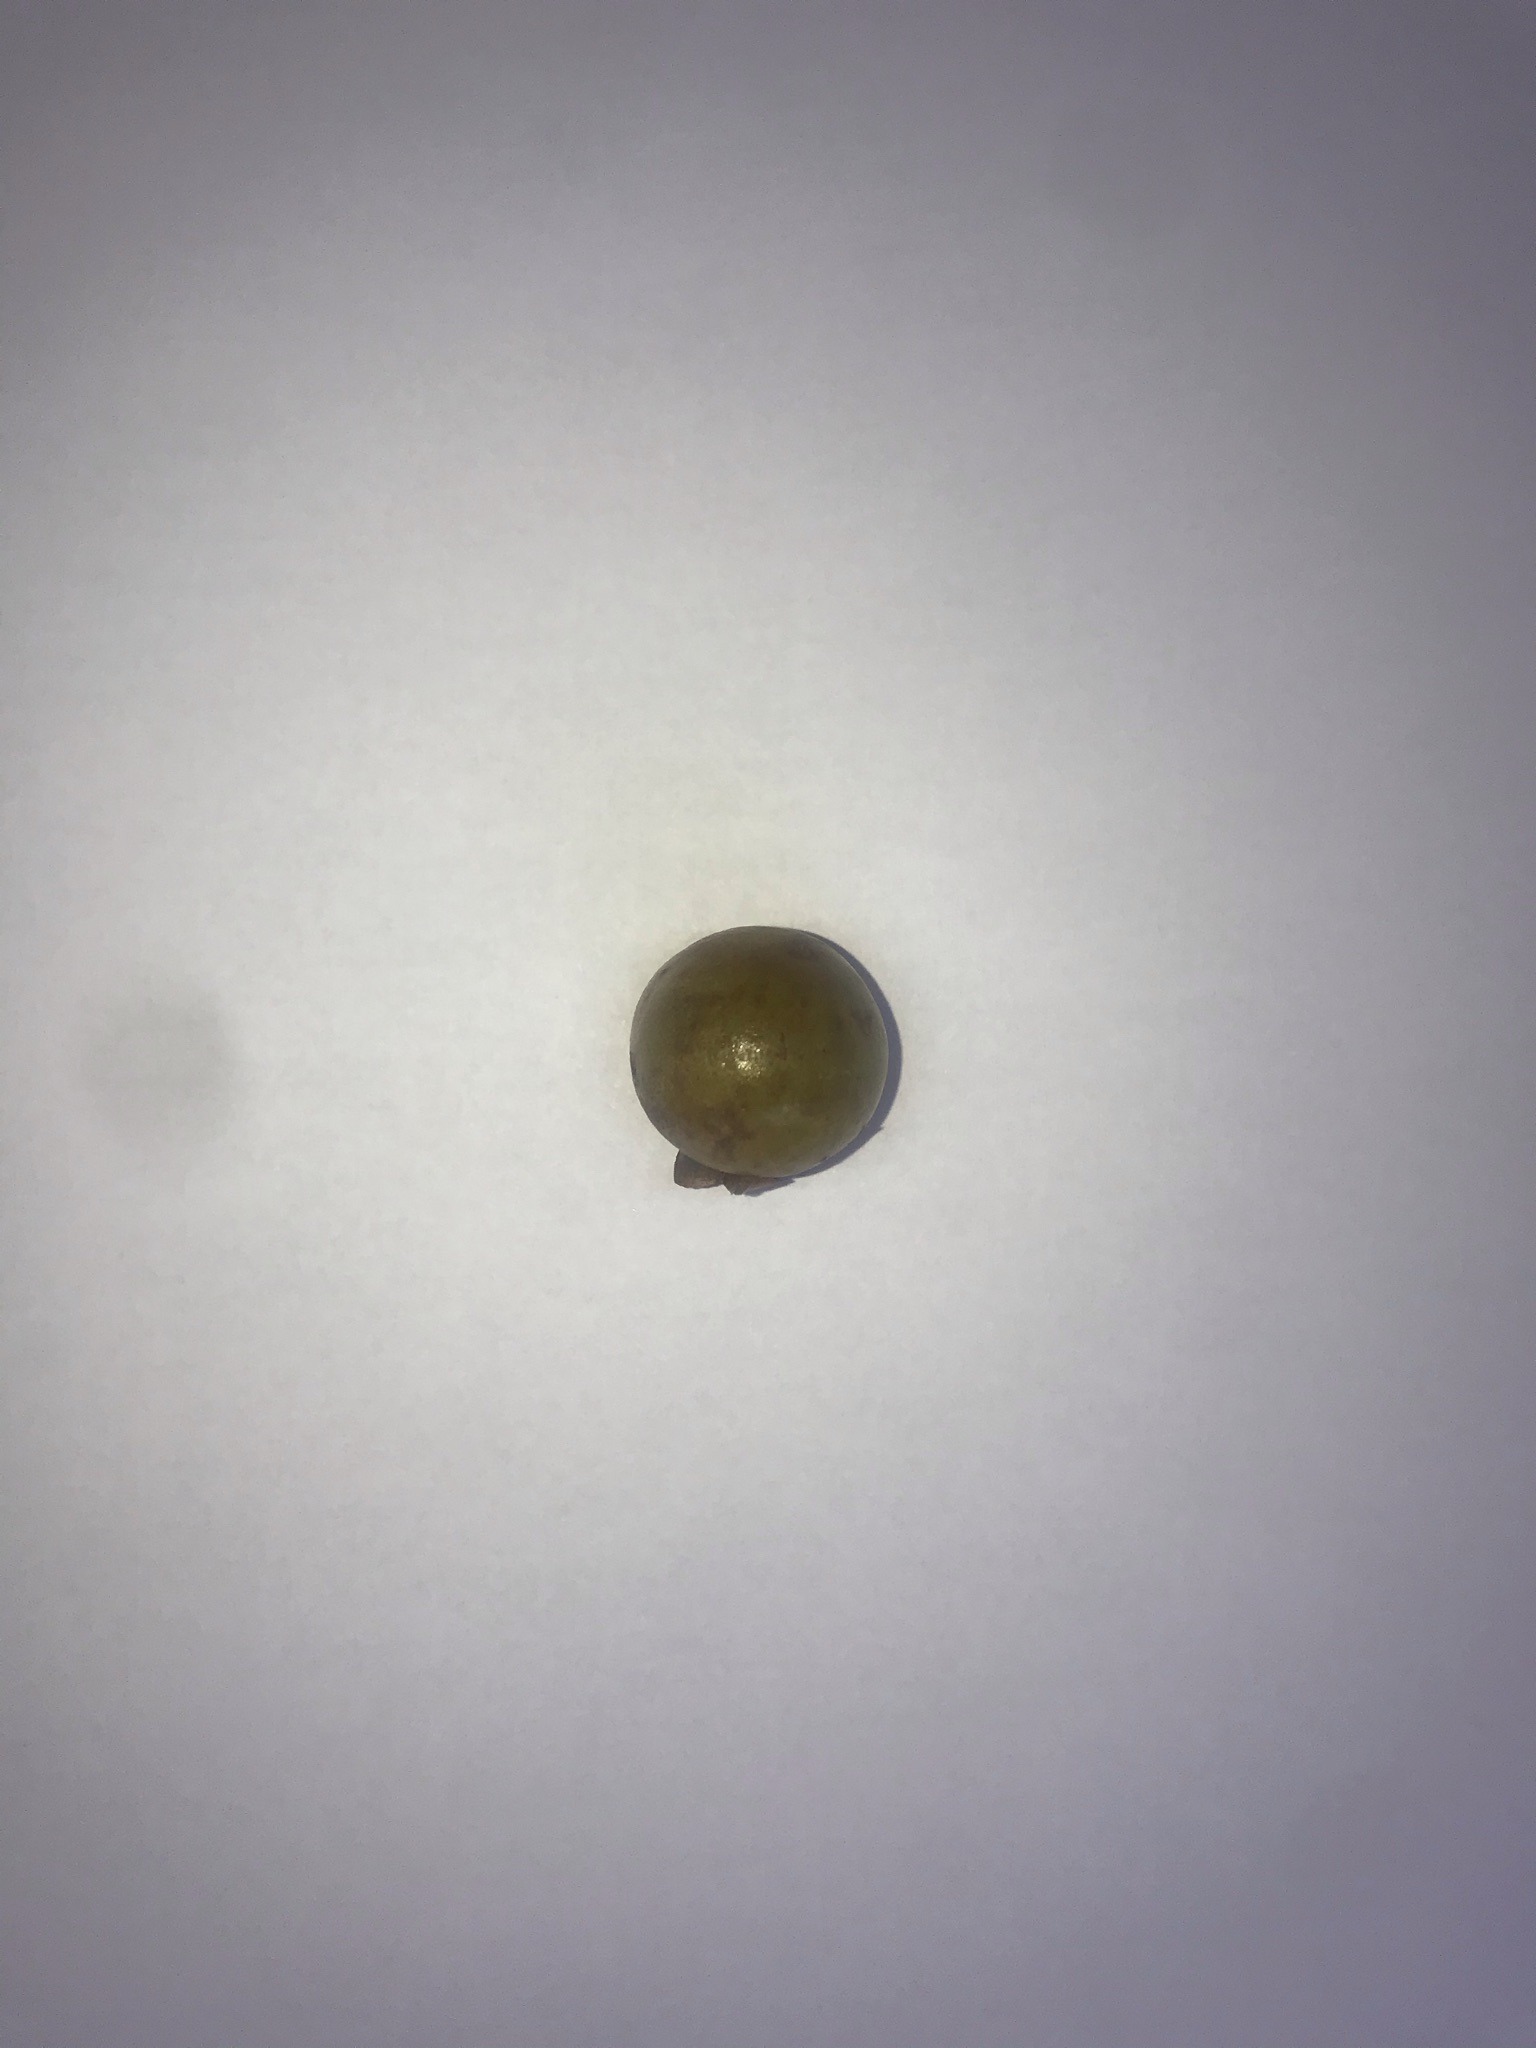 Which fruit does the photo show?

gabiroba
